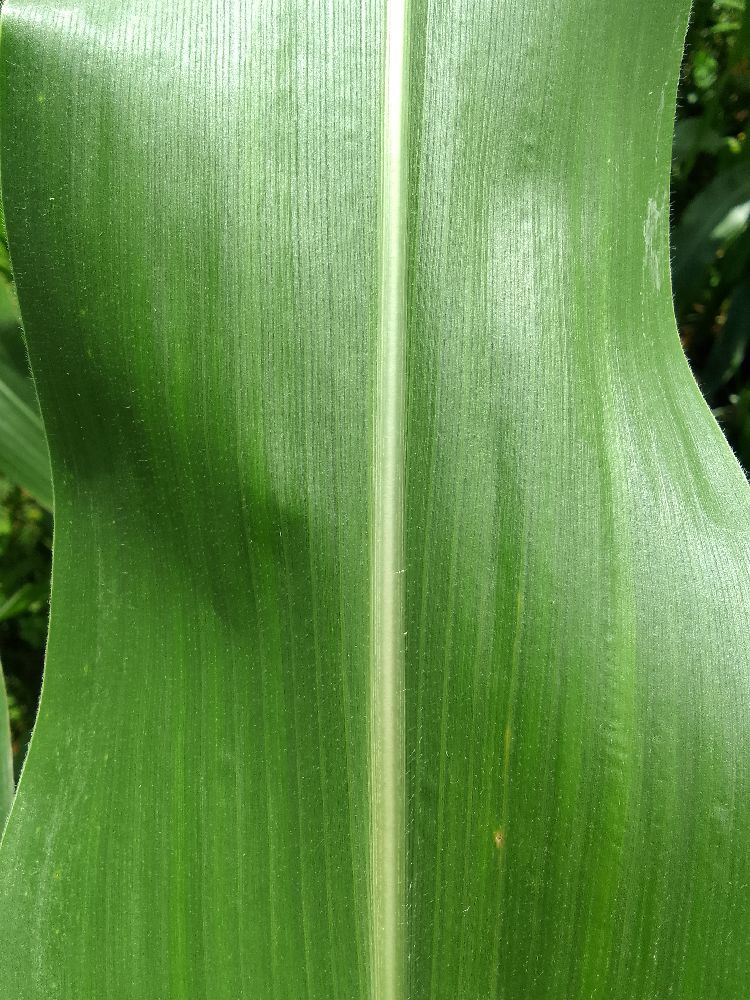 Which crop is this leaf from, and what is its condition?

maize, healthy
